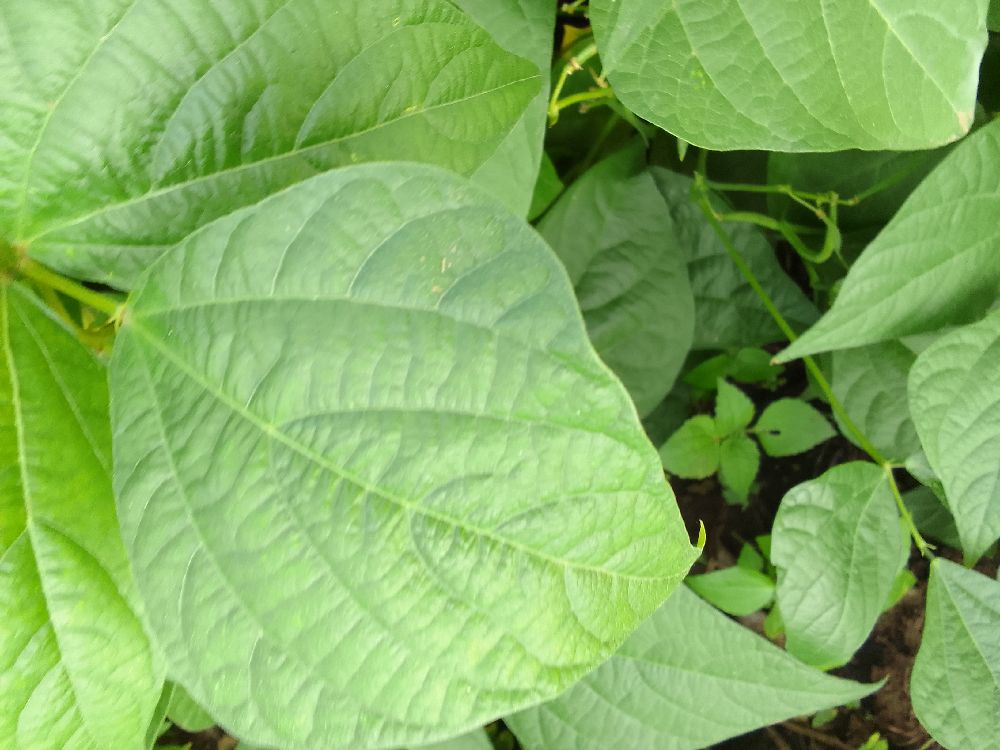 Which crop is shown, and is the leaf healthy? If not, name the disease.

common bean, healthy
